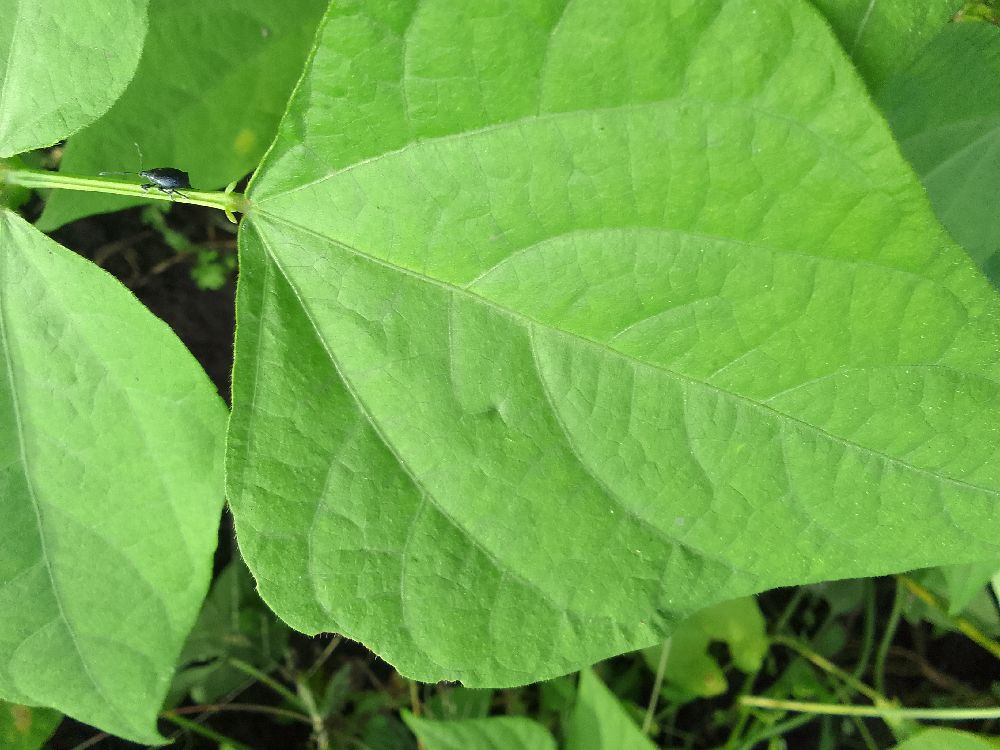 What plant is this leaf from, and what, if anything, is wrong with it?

common bean, healthy
